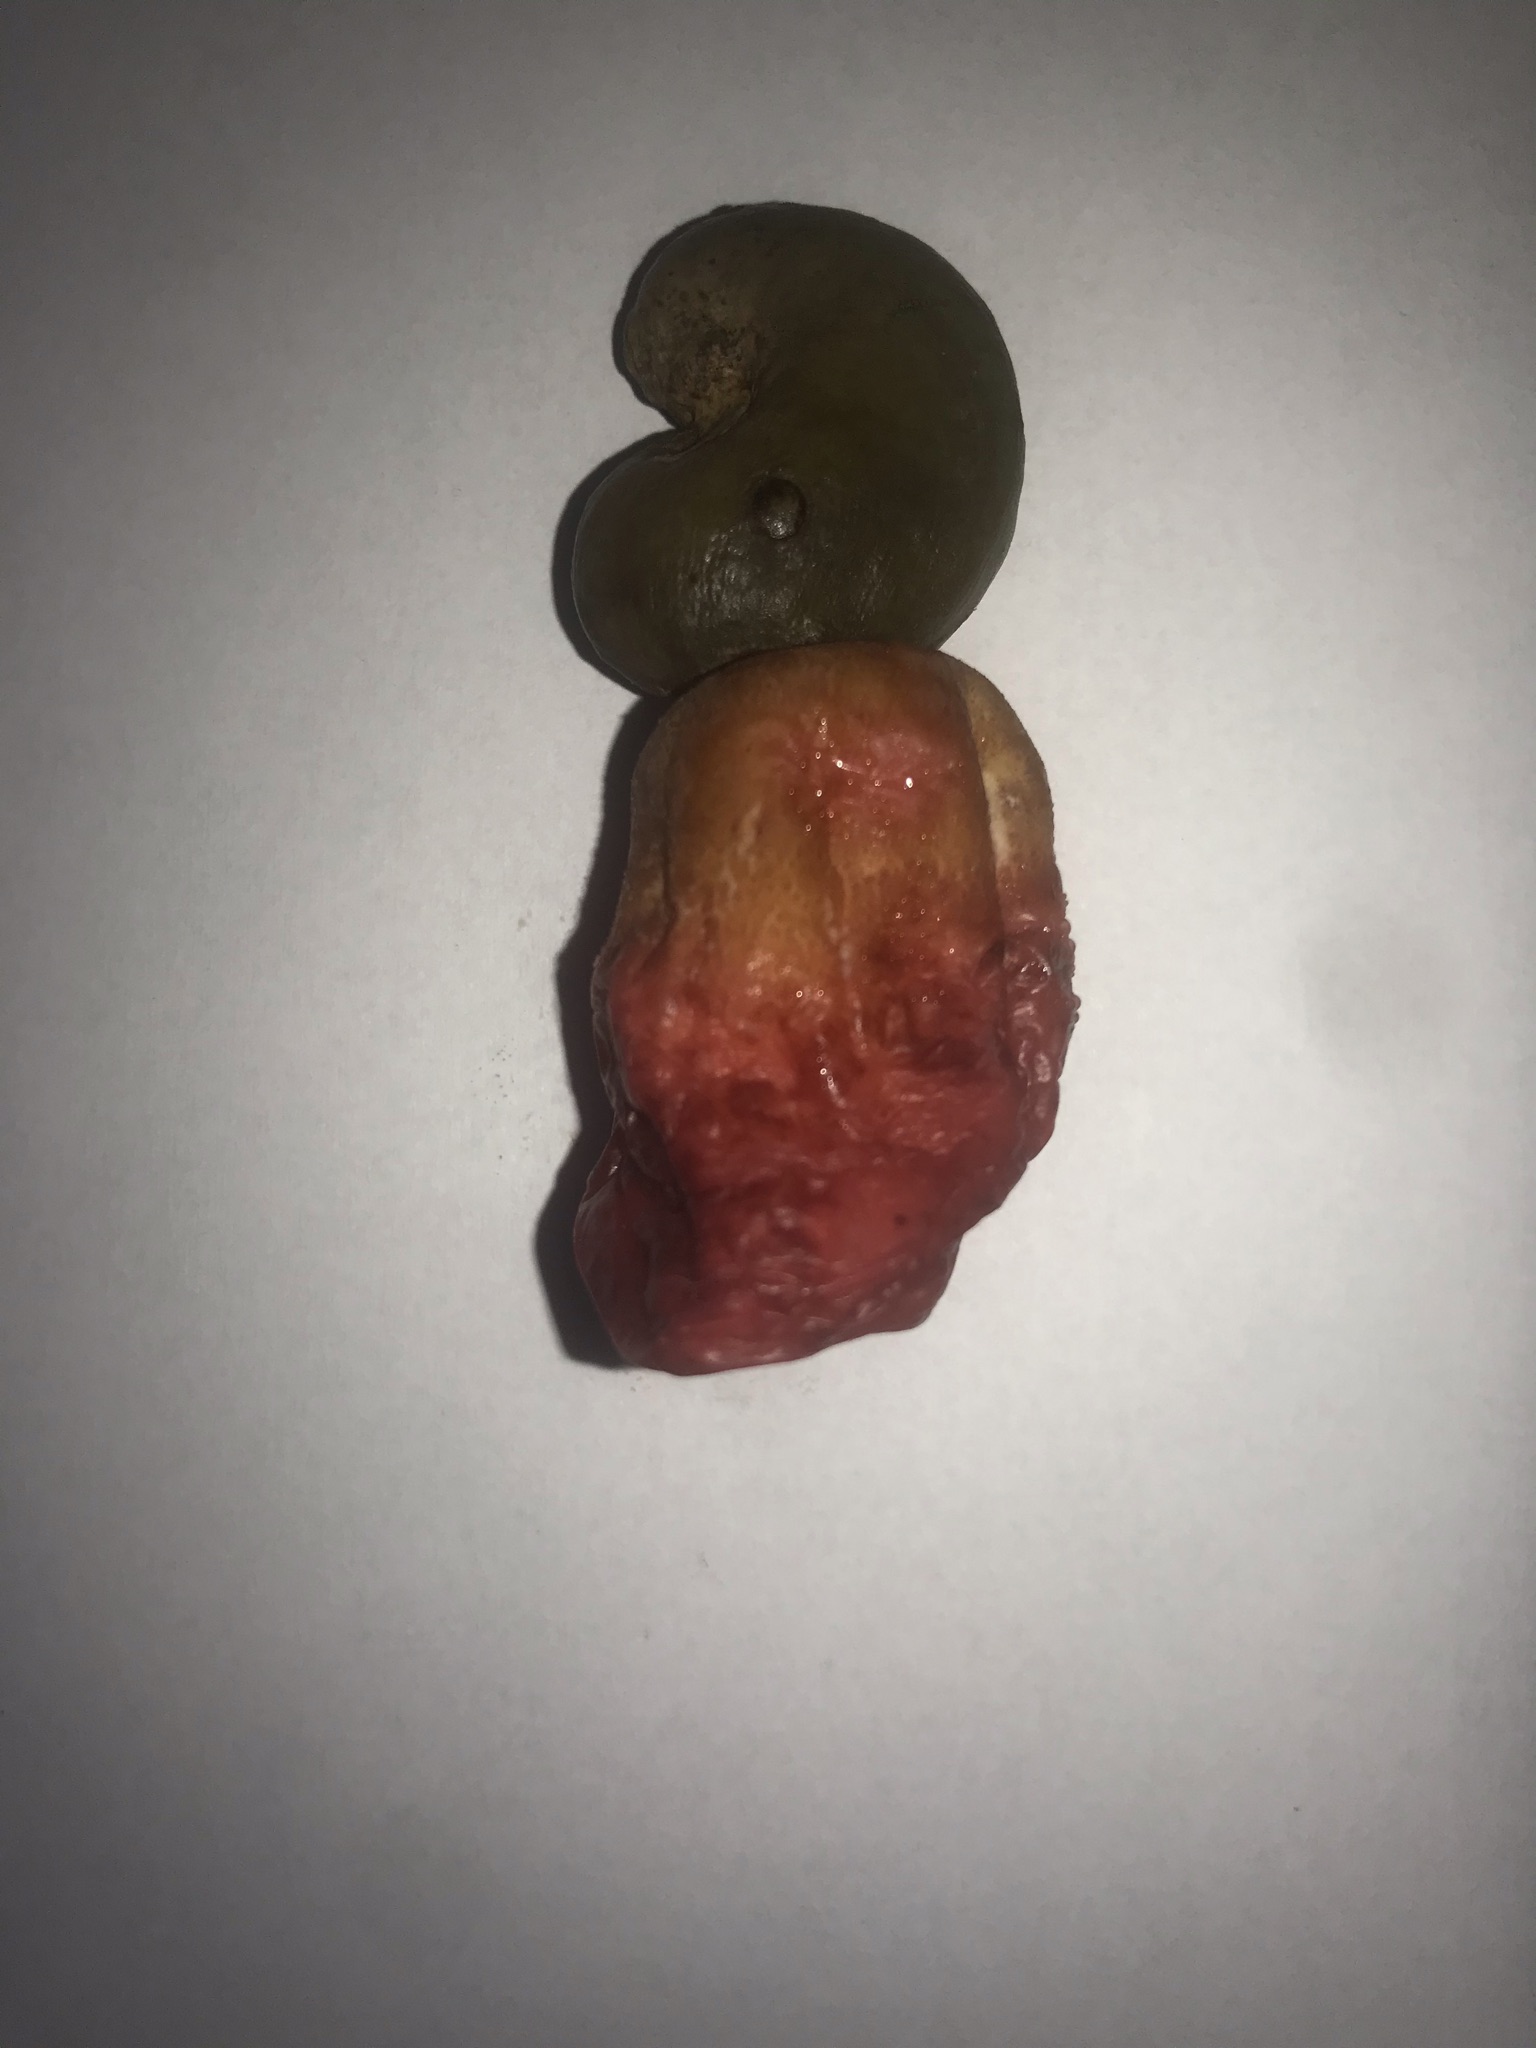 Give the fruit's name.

caju vermelho
